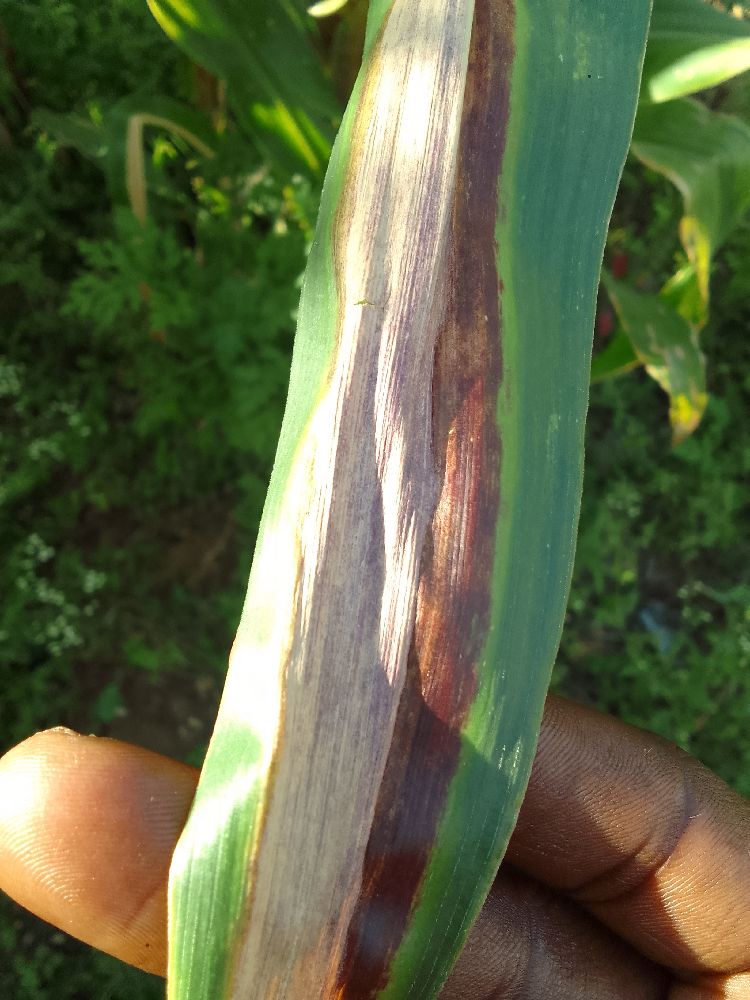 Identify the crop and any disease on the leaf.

maize, maize lethal necrosis
